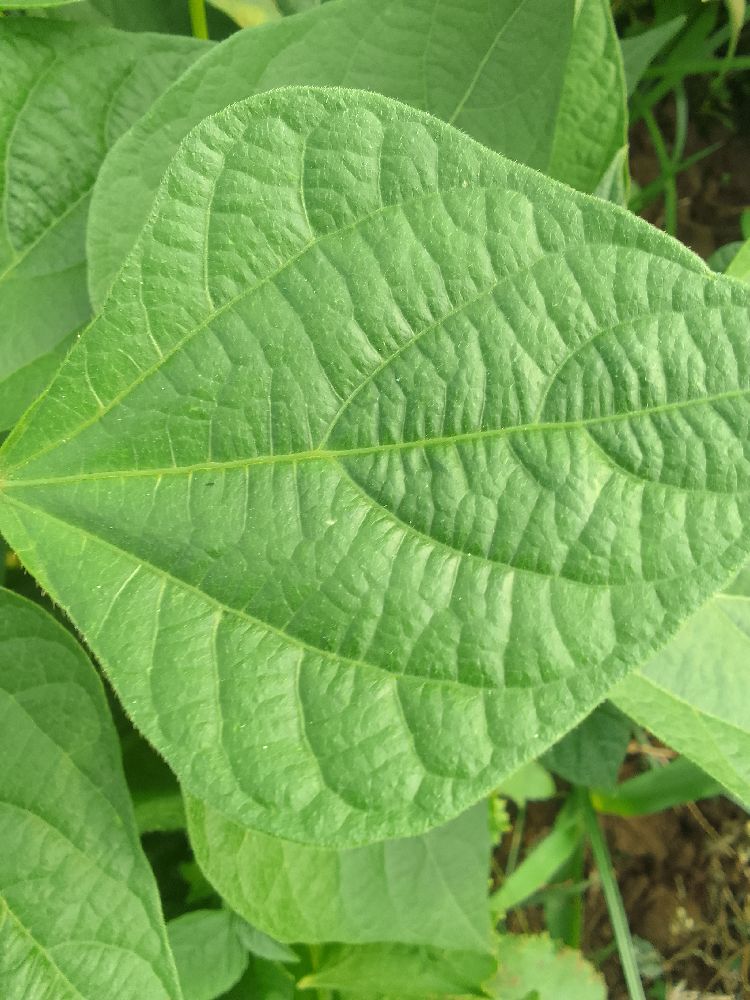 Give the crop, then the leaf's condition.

common bean, healthy
